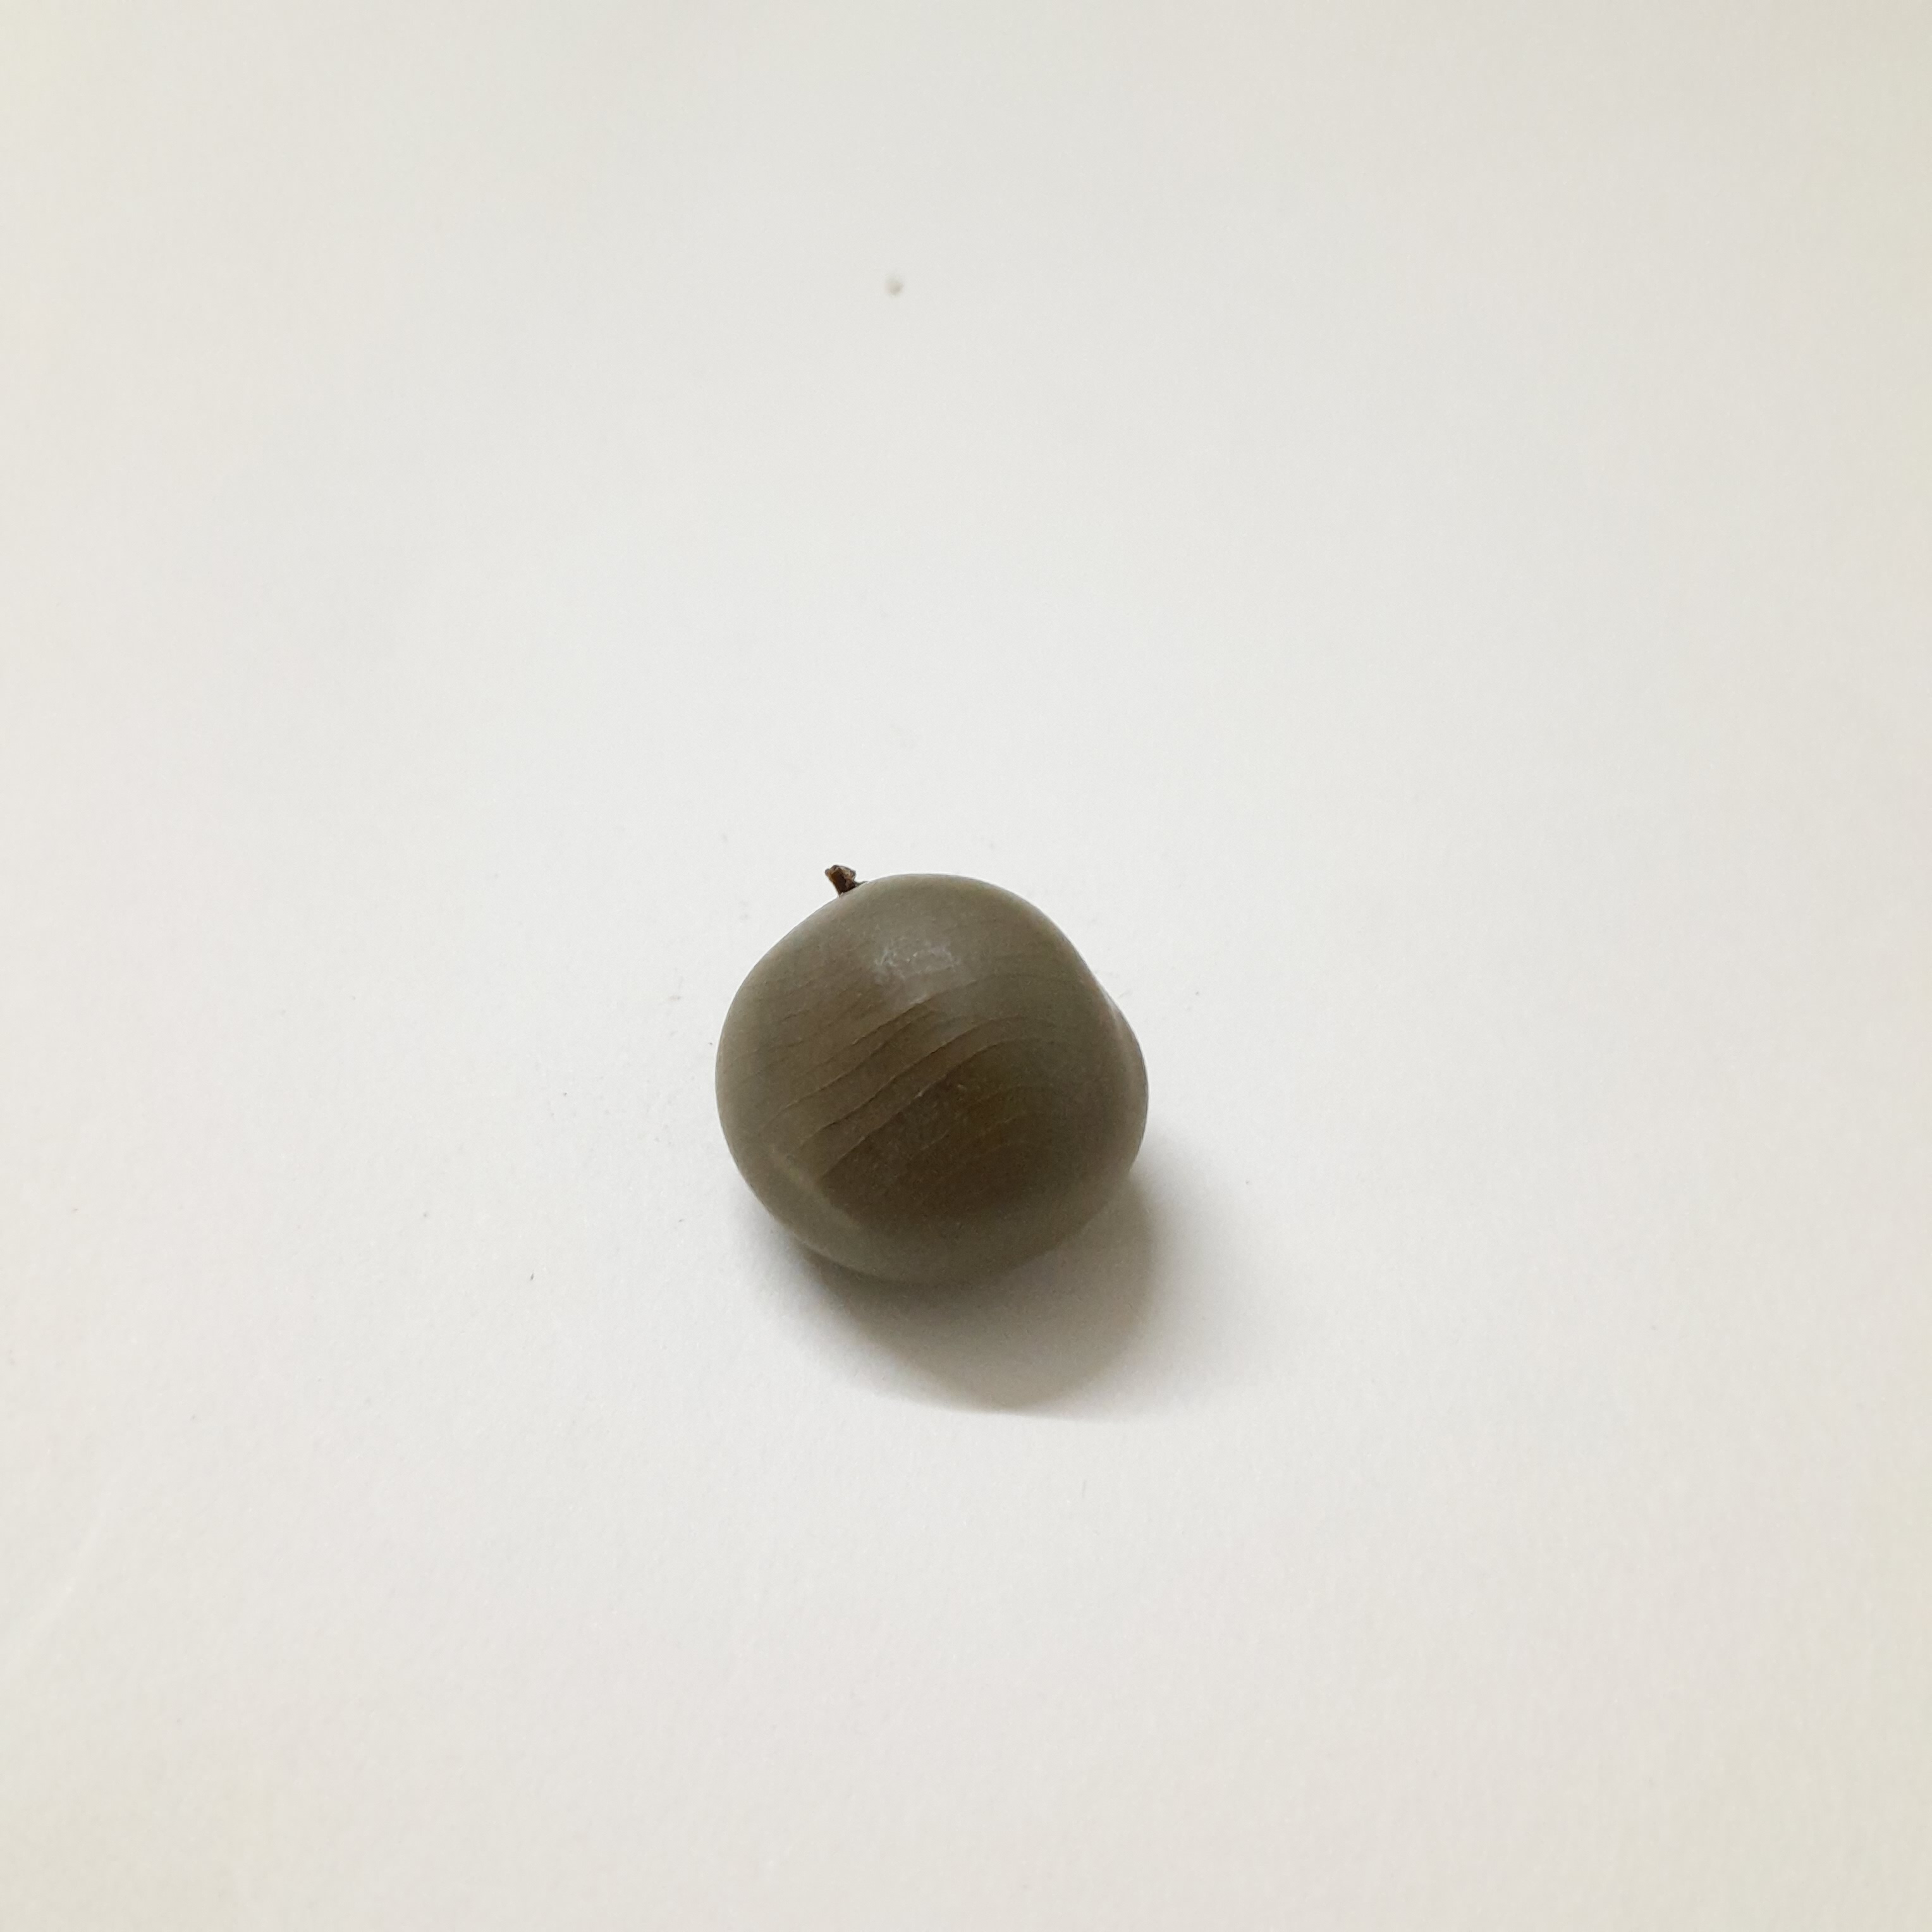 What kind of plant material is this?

sagargota
